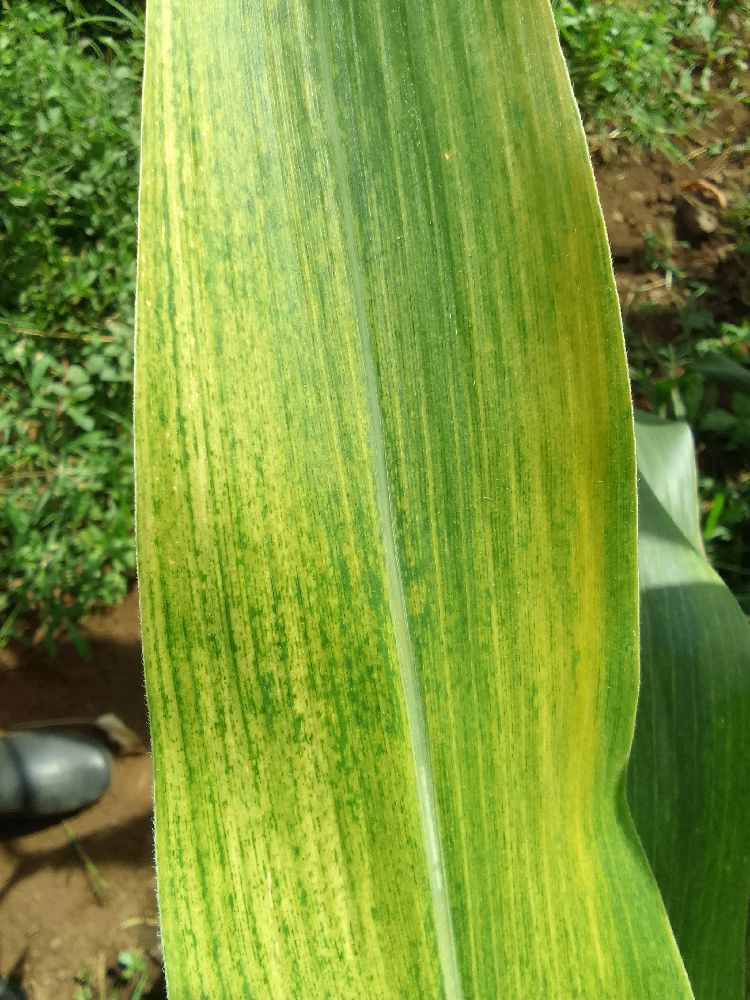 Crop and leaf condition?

maize, maize lethal necrosis
